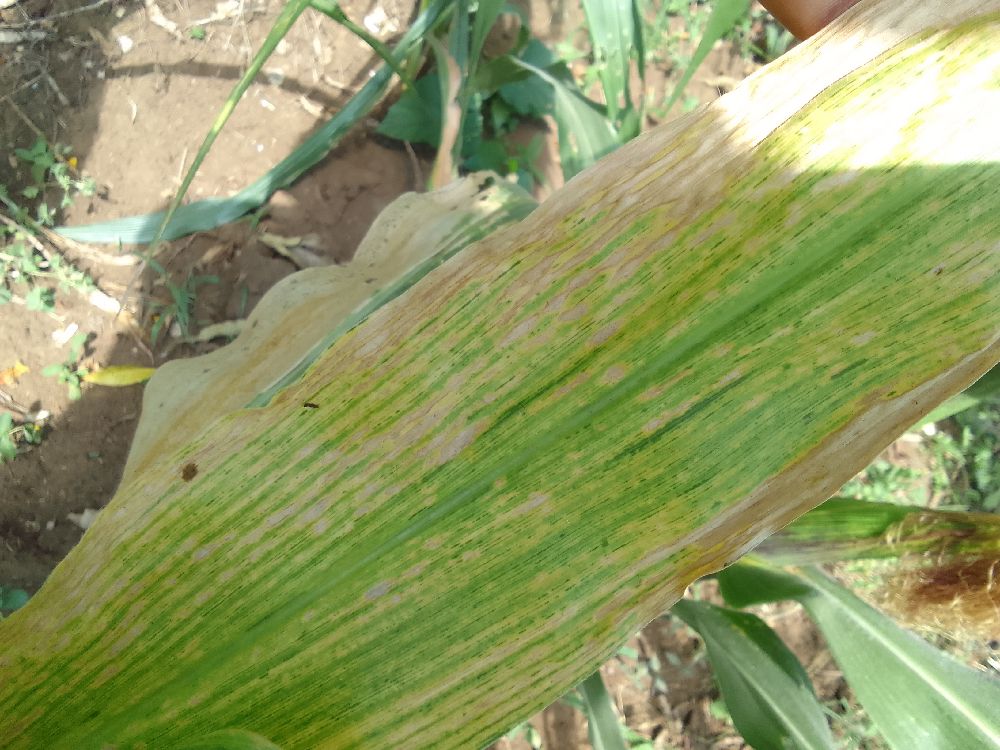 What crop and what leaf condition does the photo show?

maize, maize lethal necrosis
